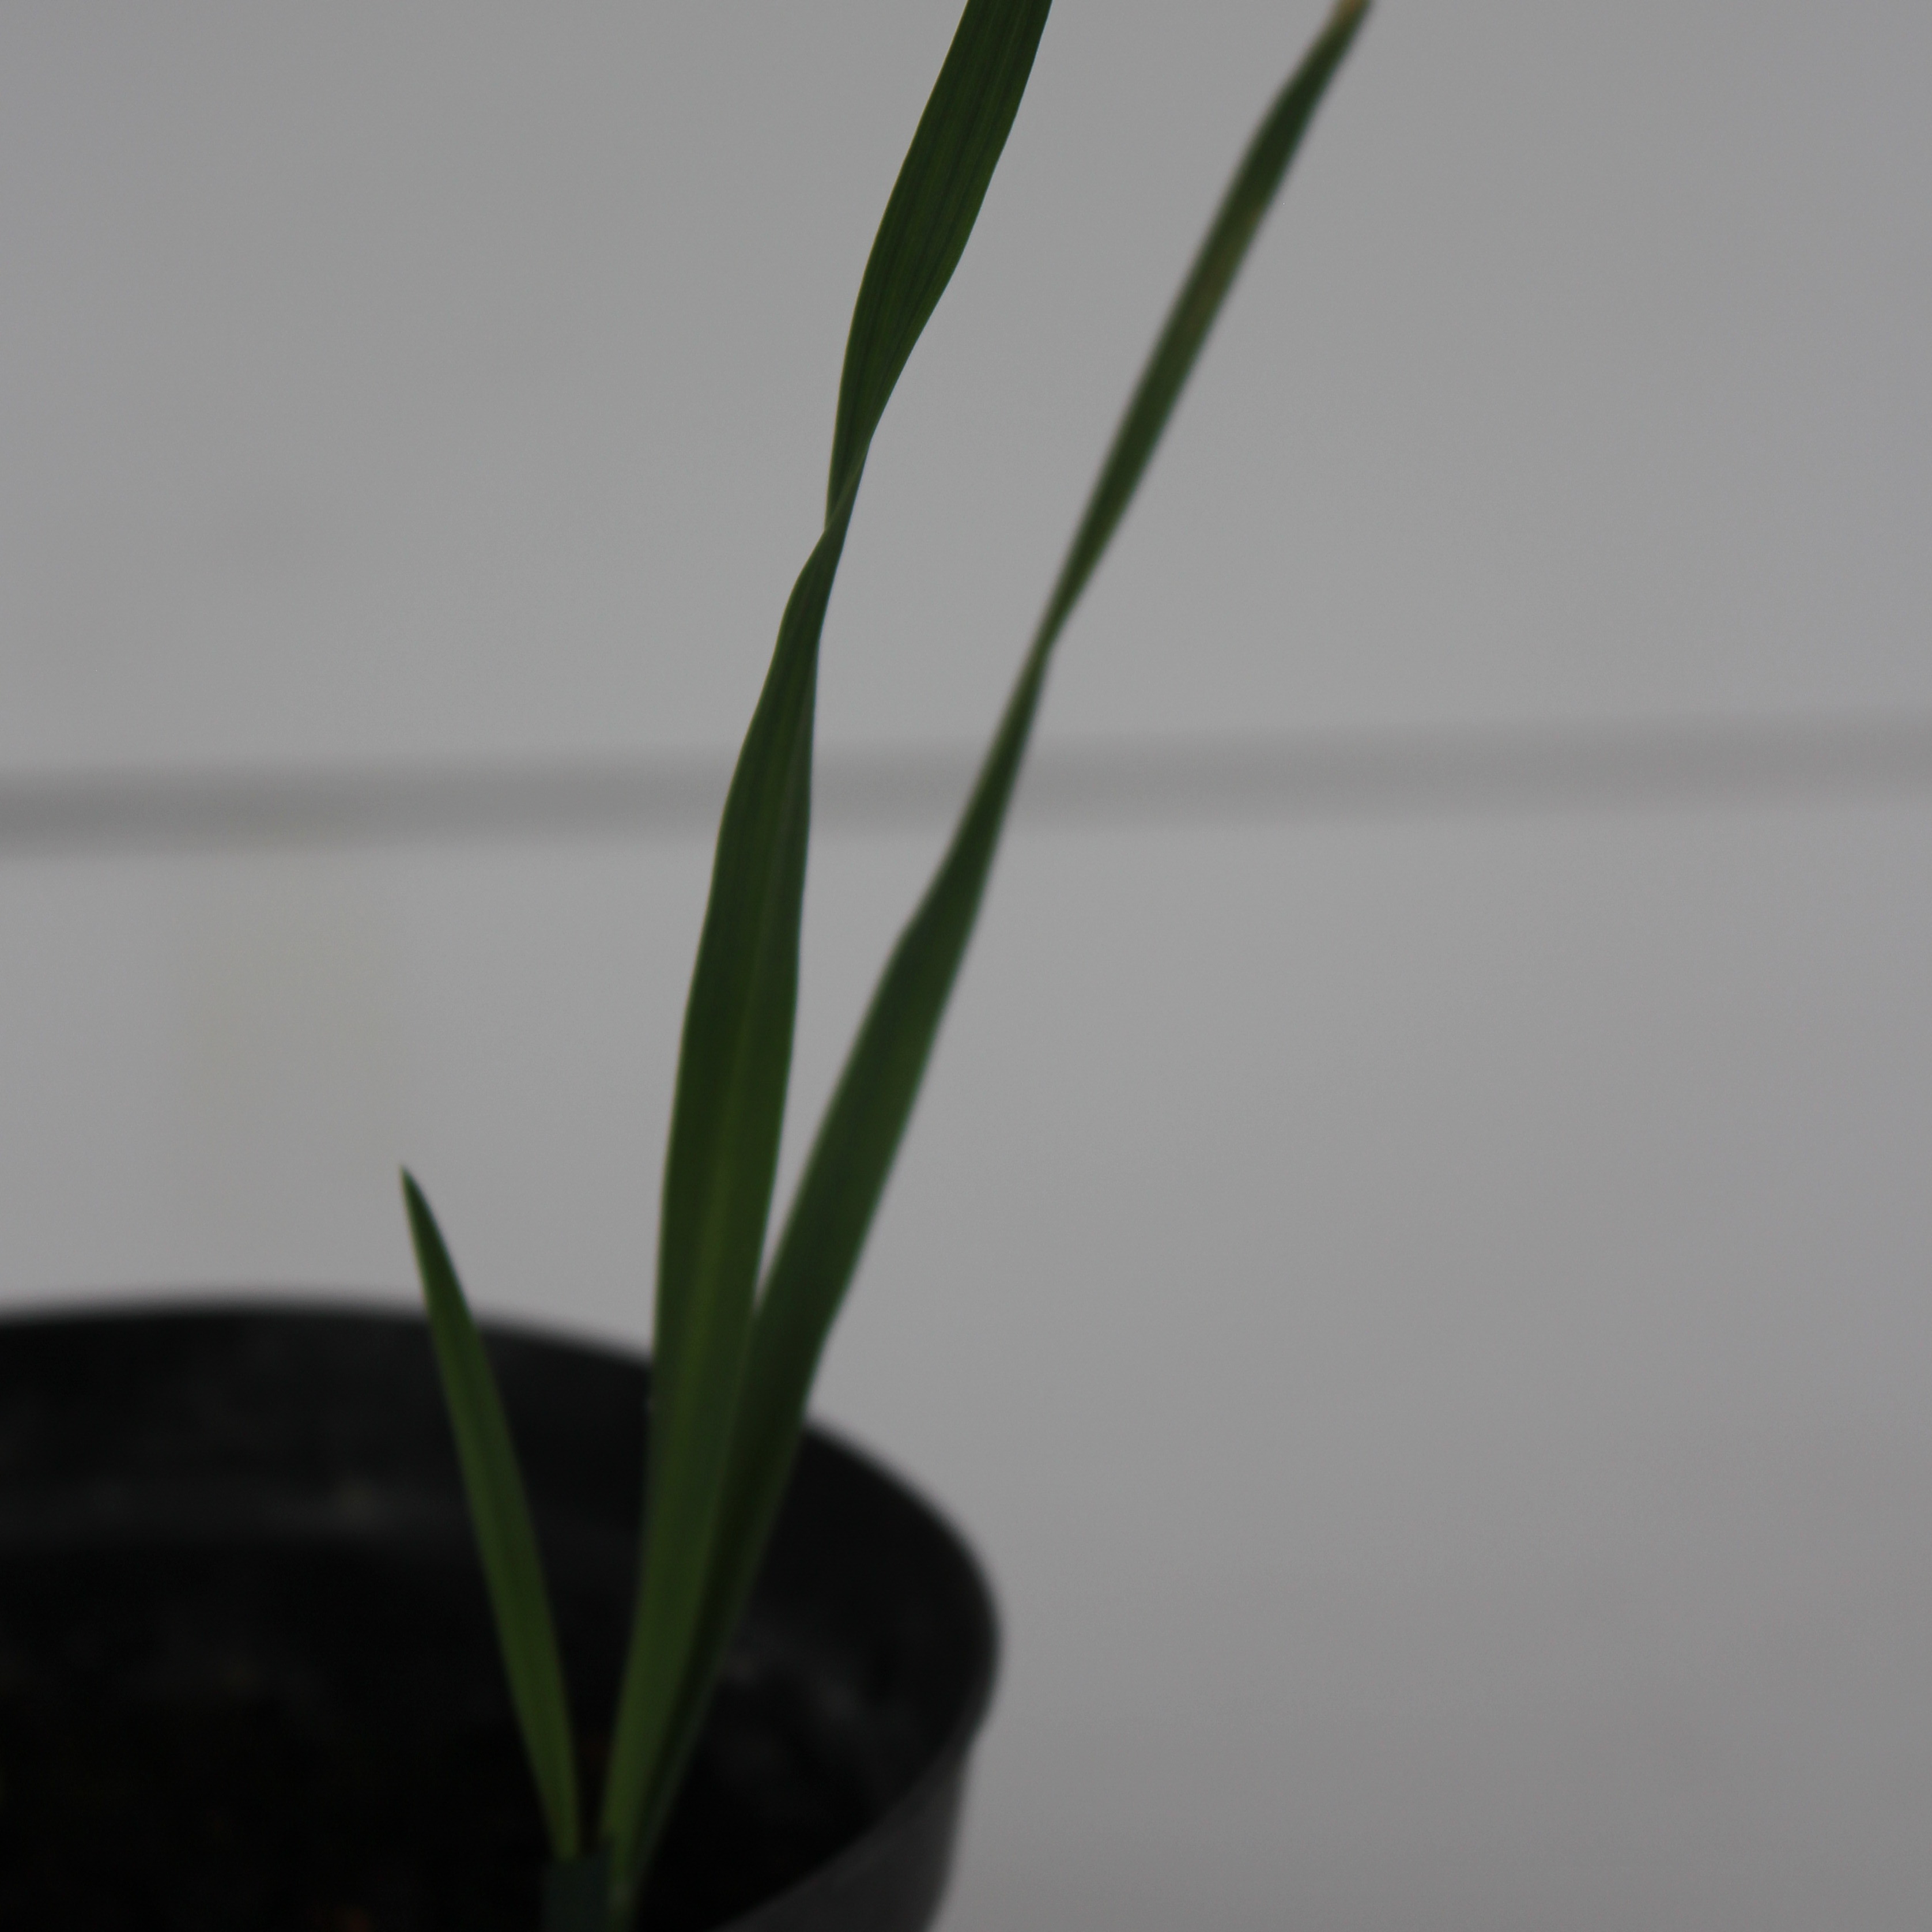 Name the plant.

Avena sterilis
